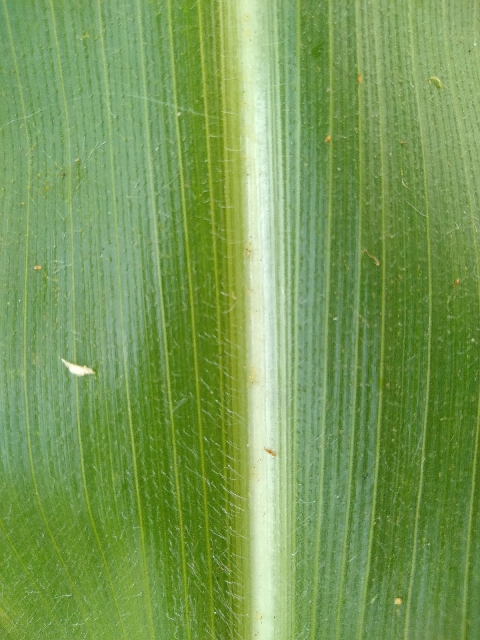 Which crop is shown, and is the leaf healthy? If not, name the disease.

maize, healthy
